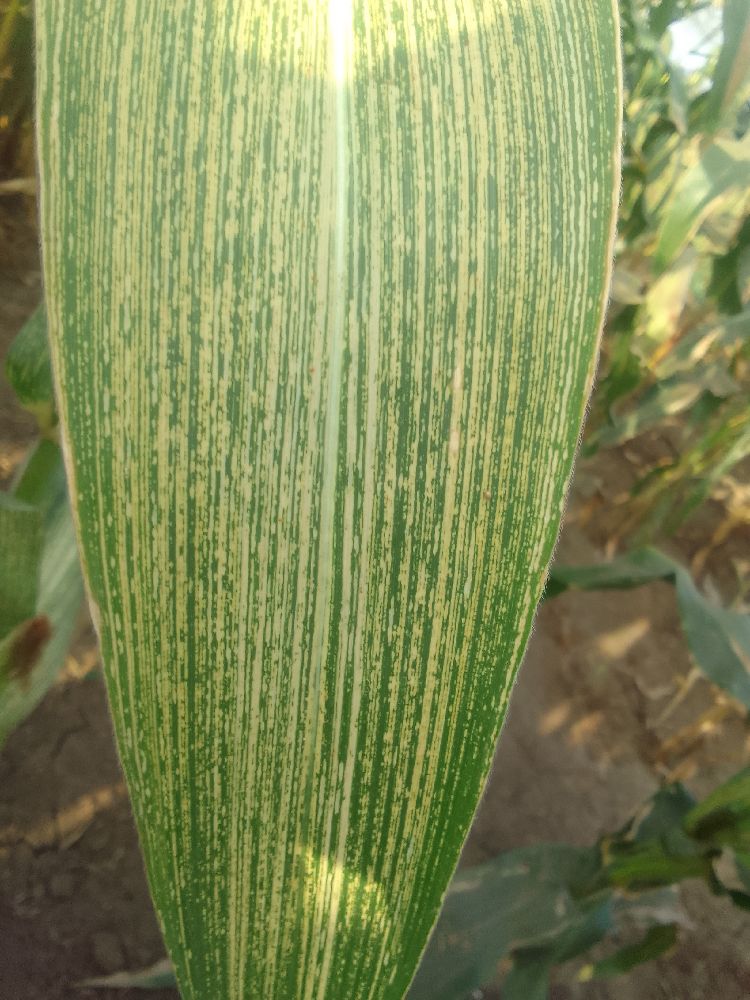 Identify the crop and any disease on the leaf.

maize, healthy
